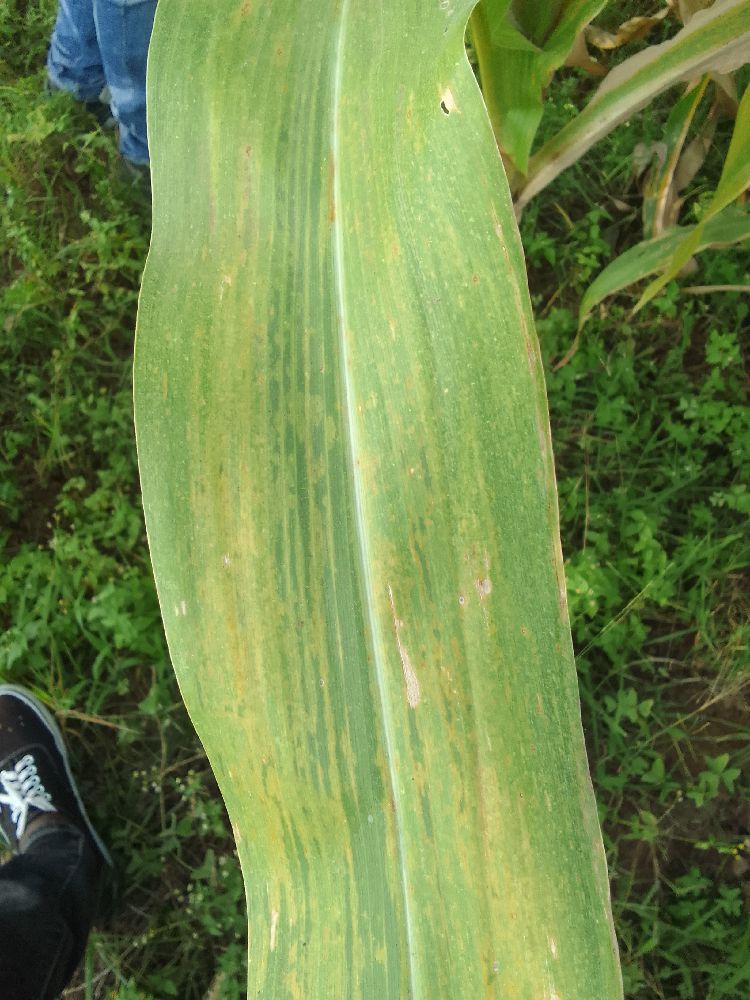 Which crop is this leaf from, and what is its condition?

maize, maize lethal necrosis
